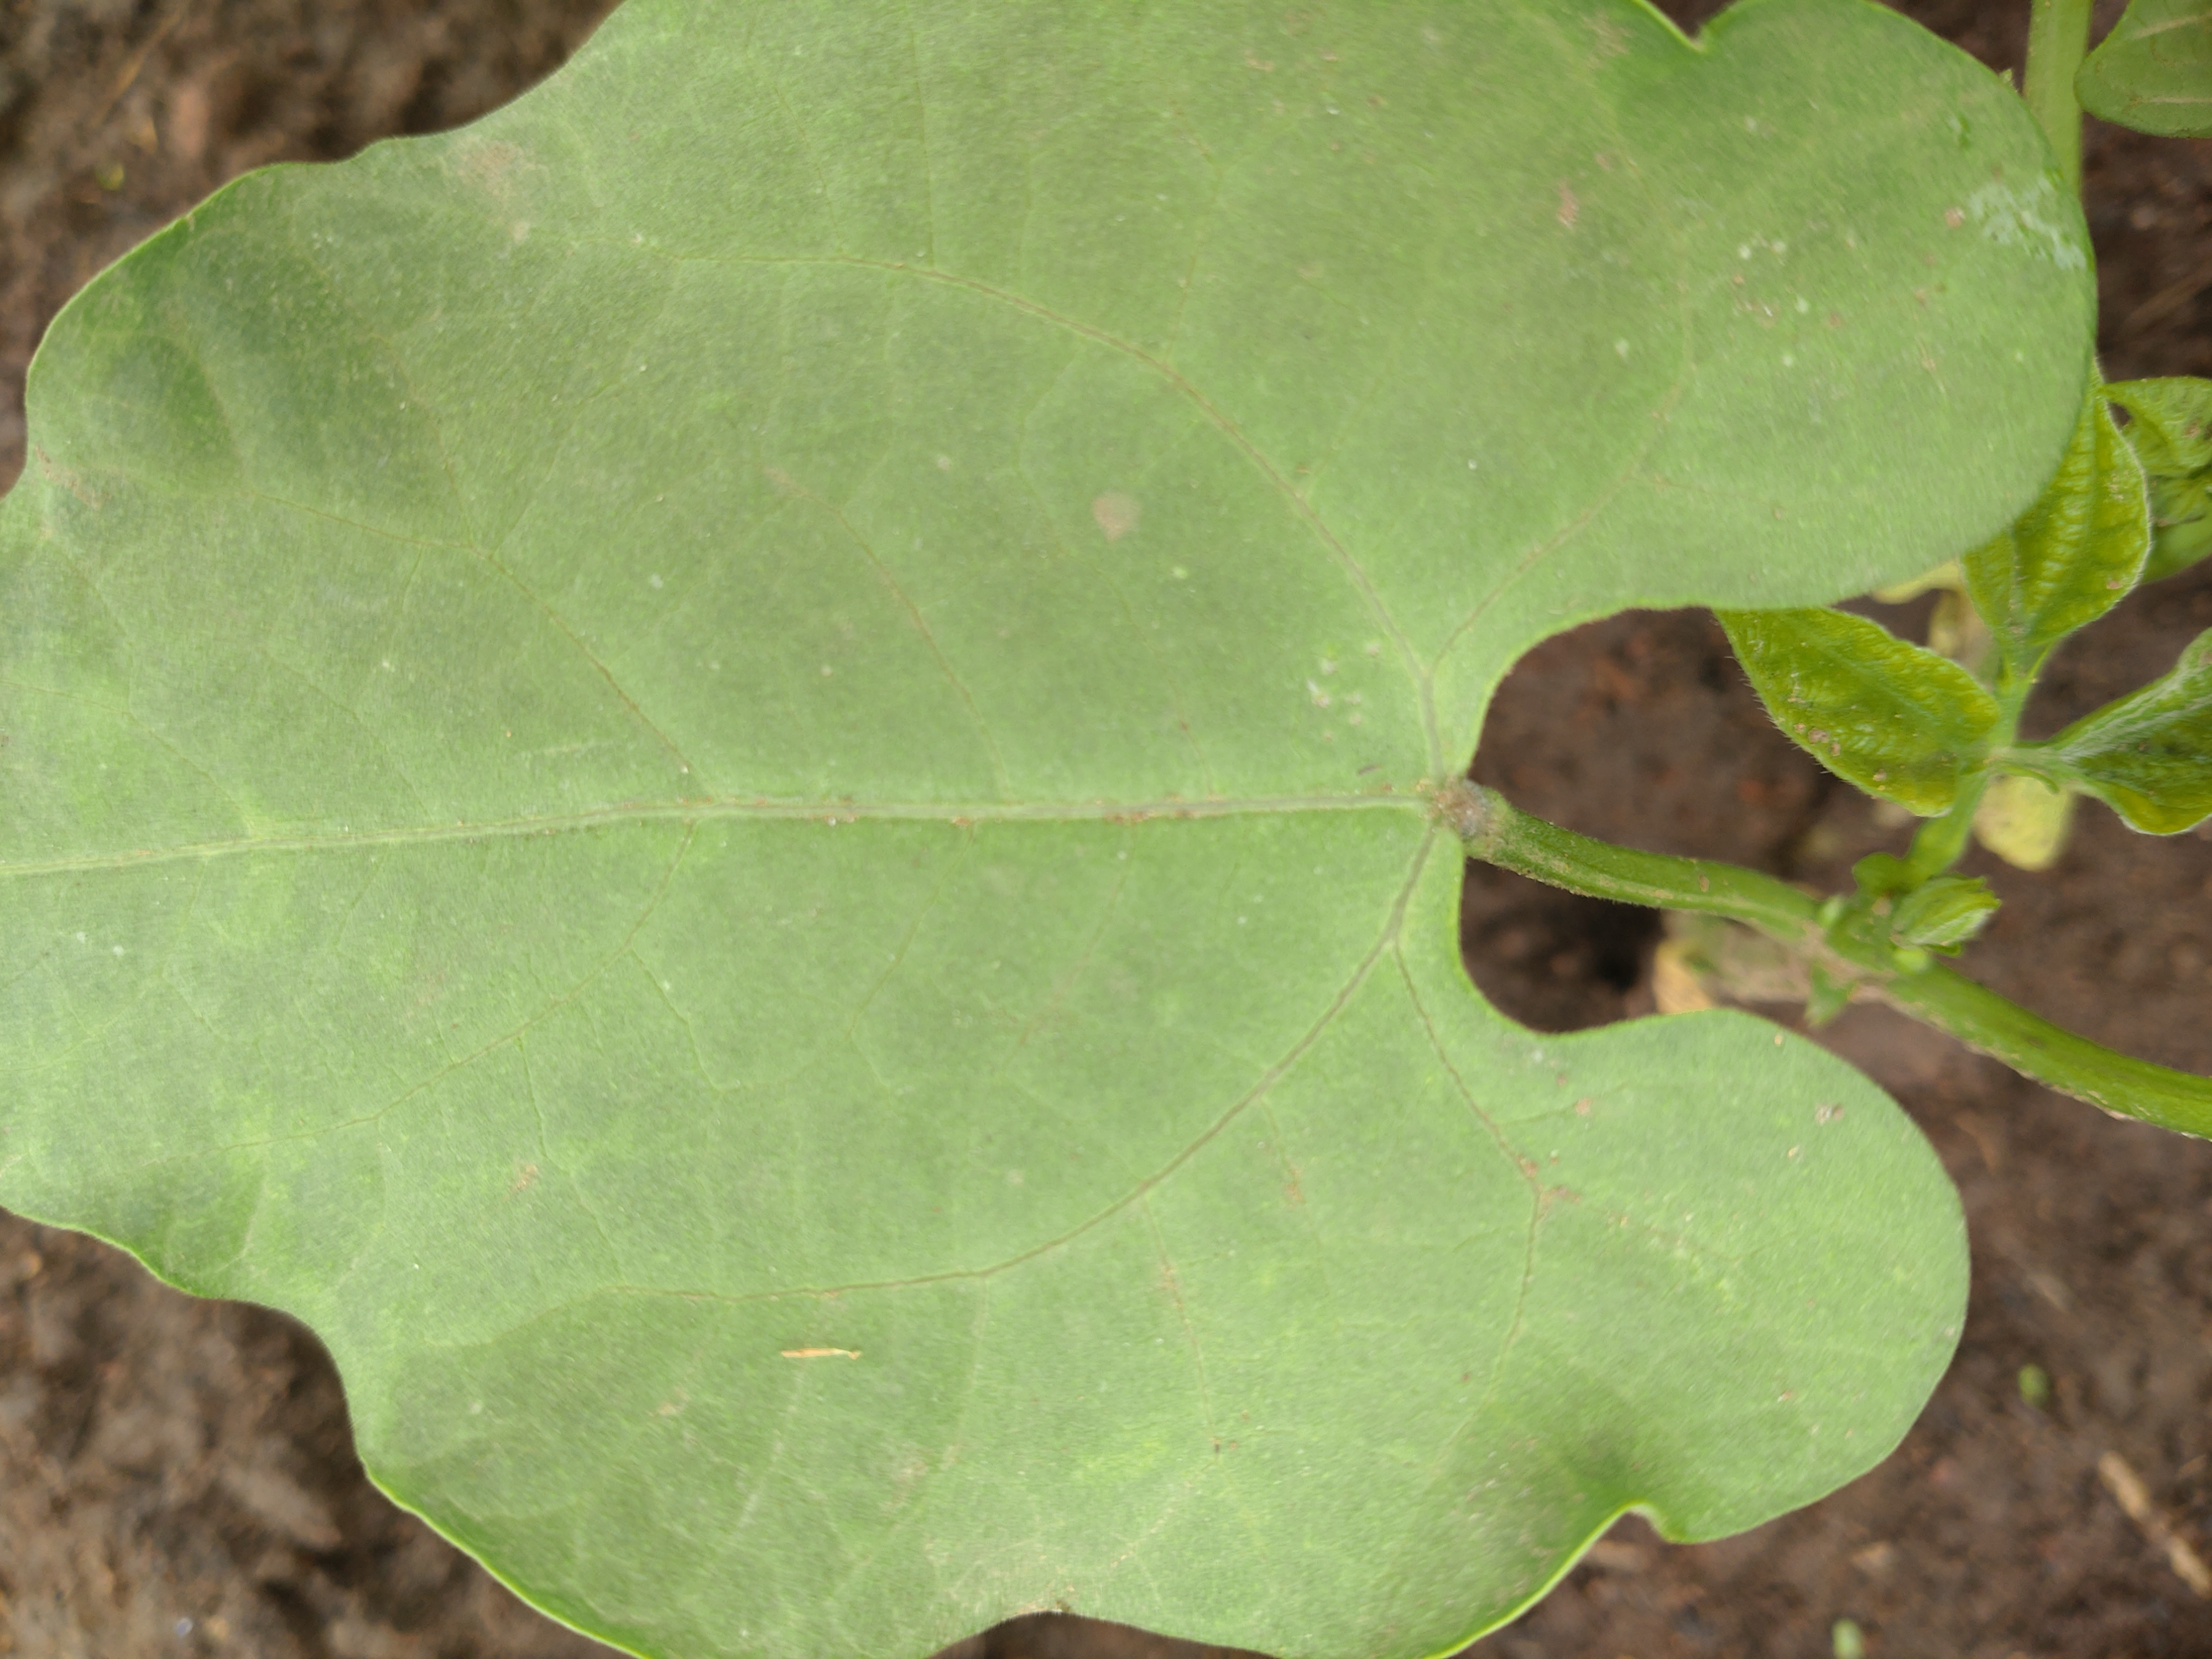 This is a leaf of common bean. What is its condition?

healthy
